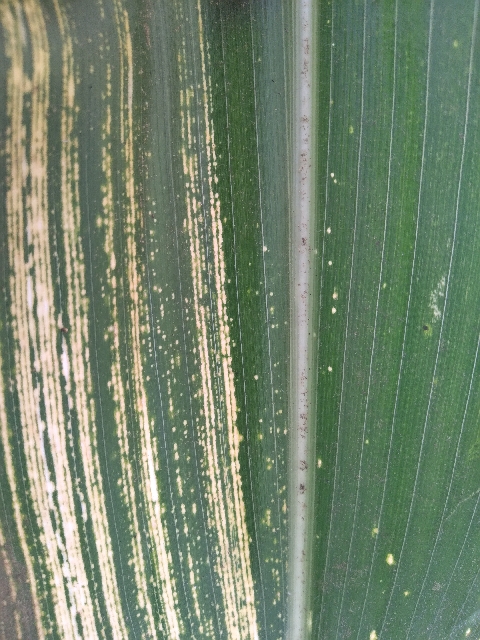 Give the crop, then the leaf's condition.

maize, maize streak virus
